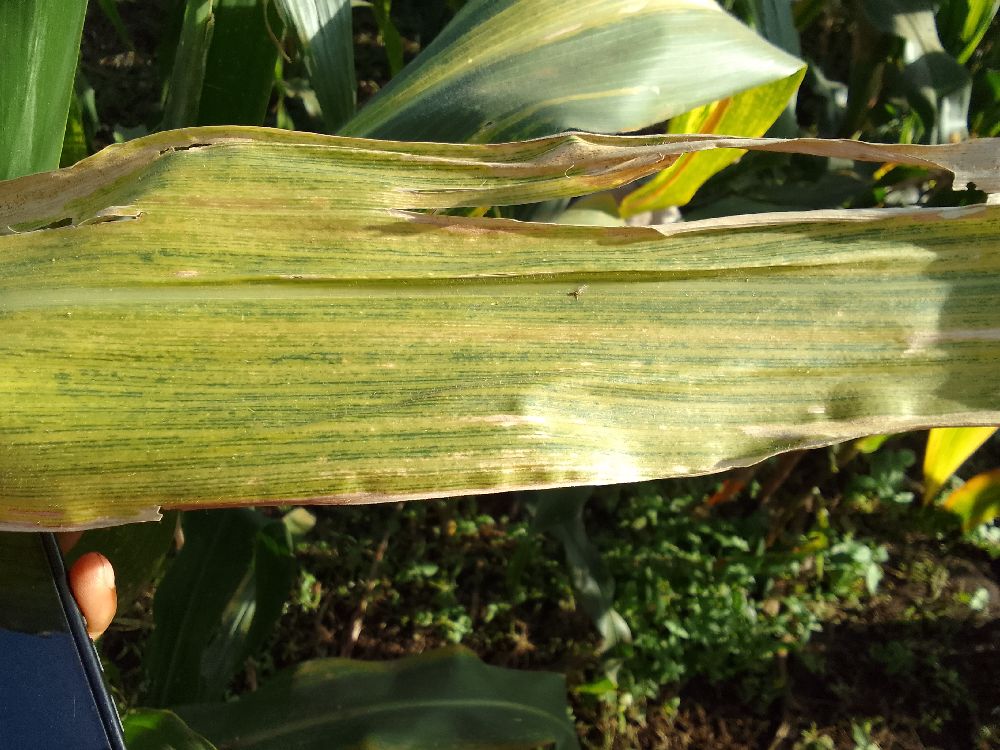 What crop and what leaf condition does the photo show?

maize, maize lethal necrosis
